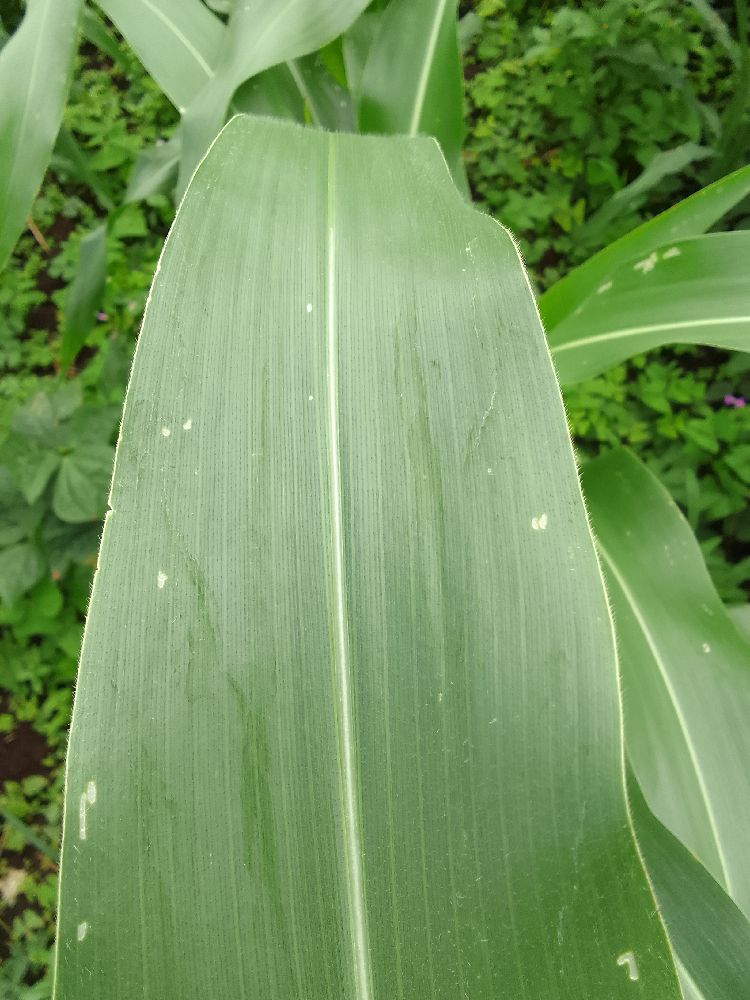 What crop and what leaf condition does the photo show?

maize, healthy
